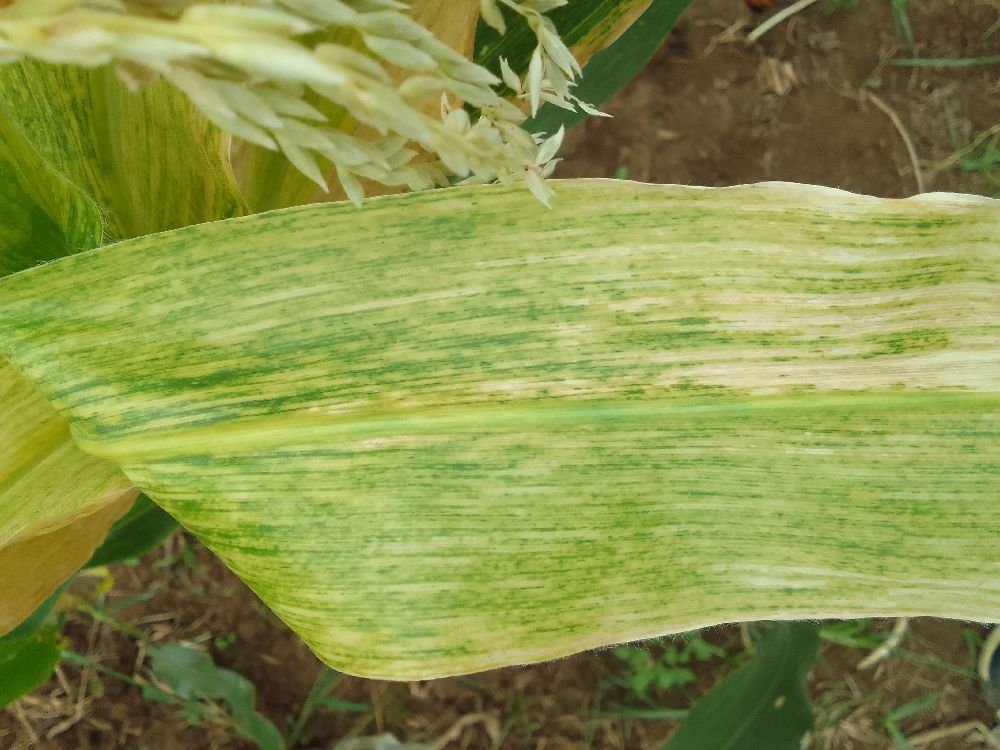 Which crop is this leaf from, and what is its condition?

maize, maize lethal necrosis
